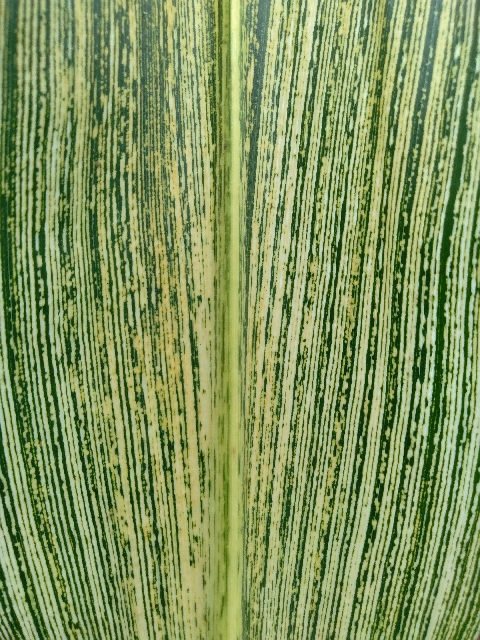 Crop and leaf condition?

maize, maize streak virus
